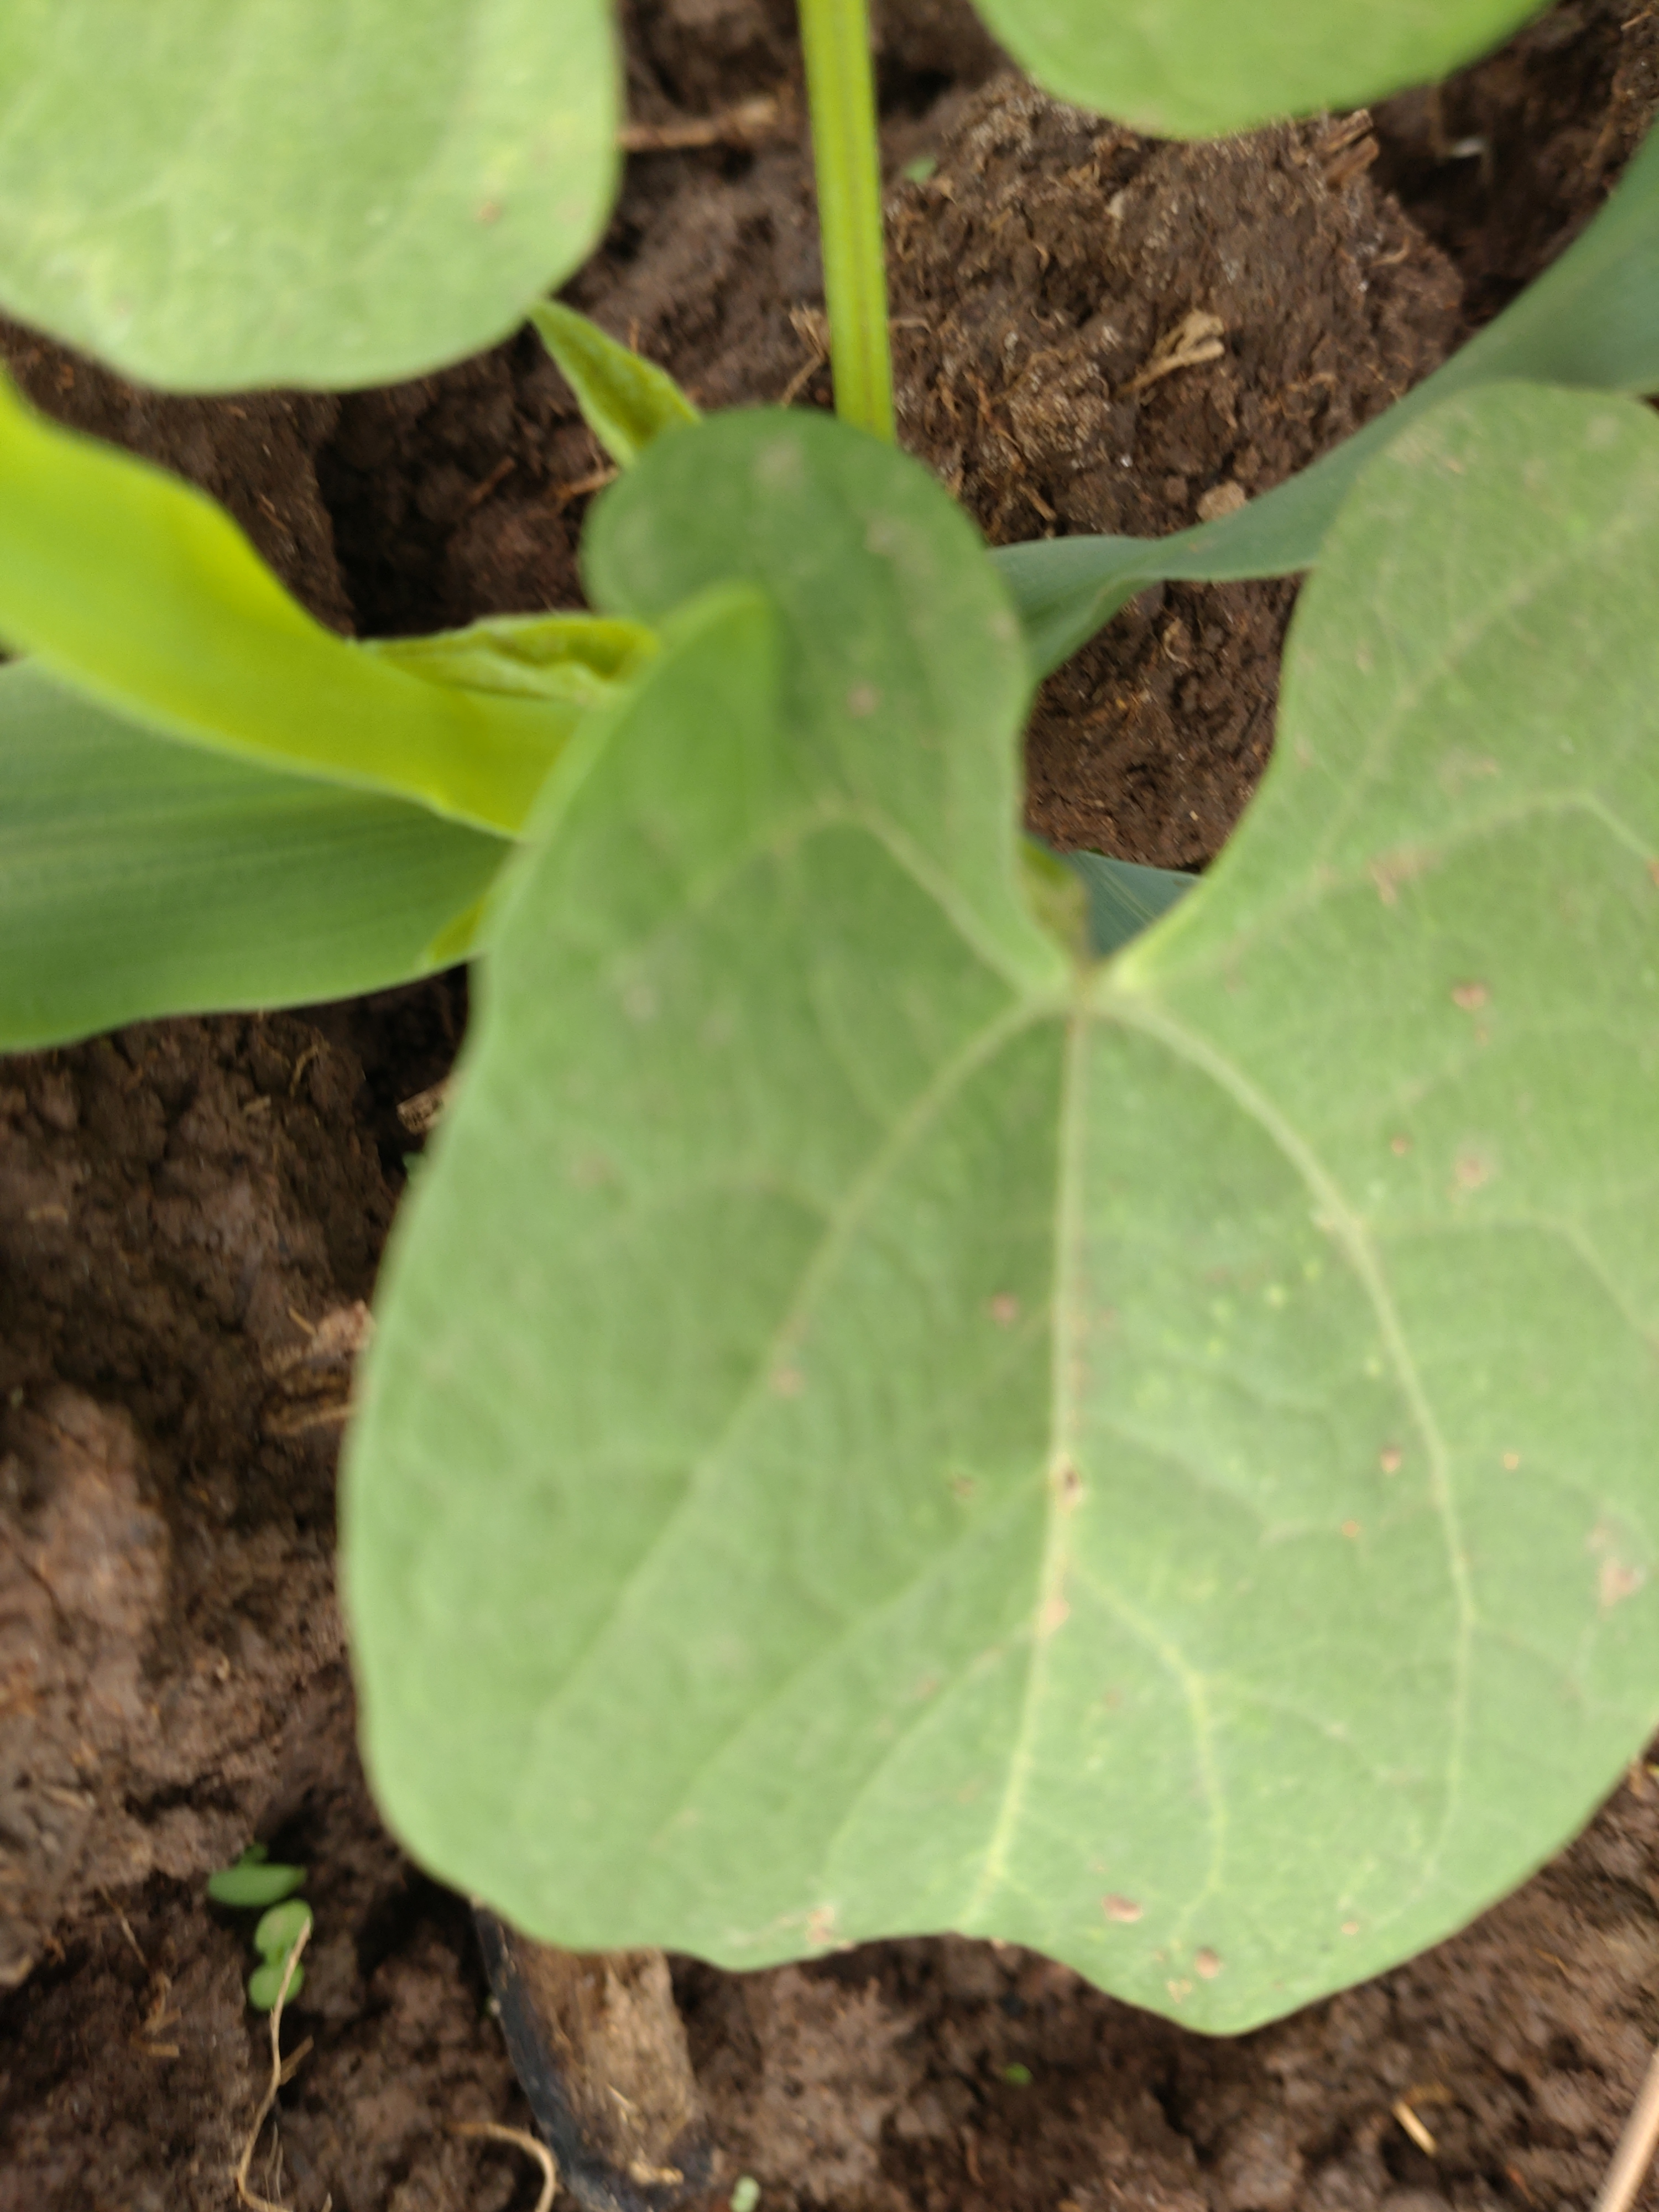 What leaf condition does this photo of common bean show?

healthy
